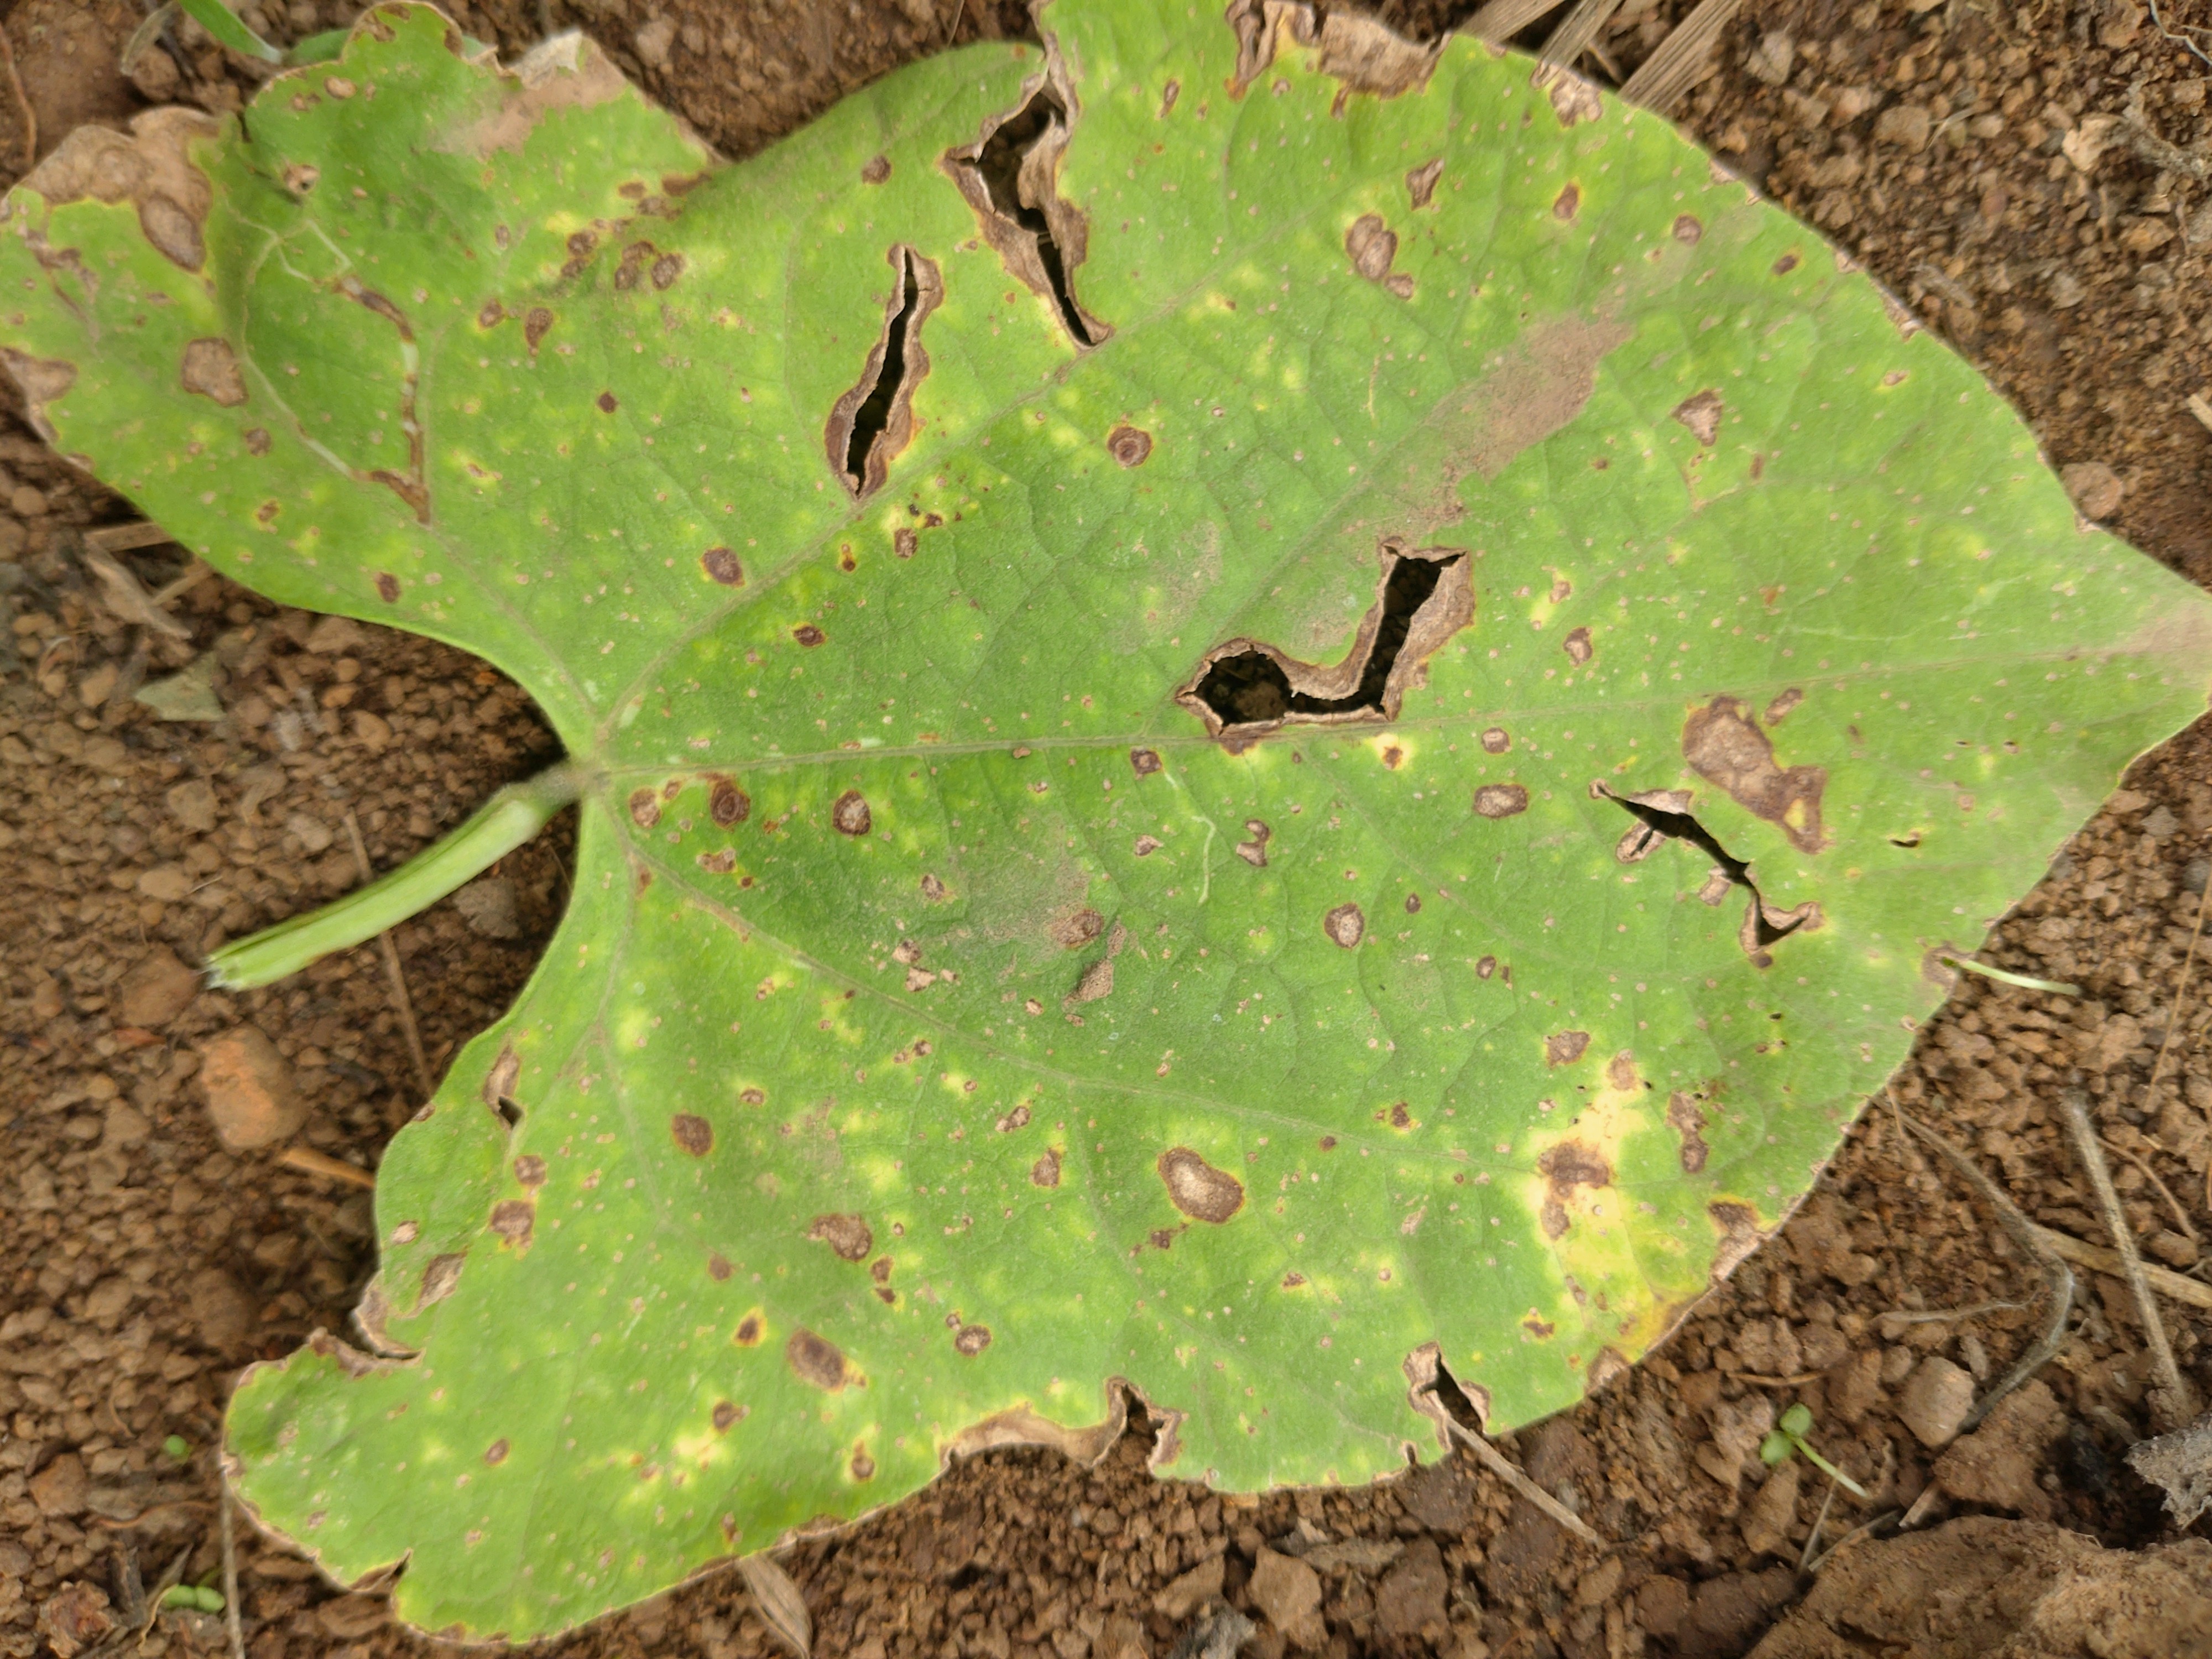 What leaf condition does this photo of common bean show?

rust
